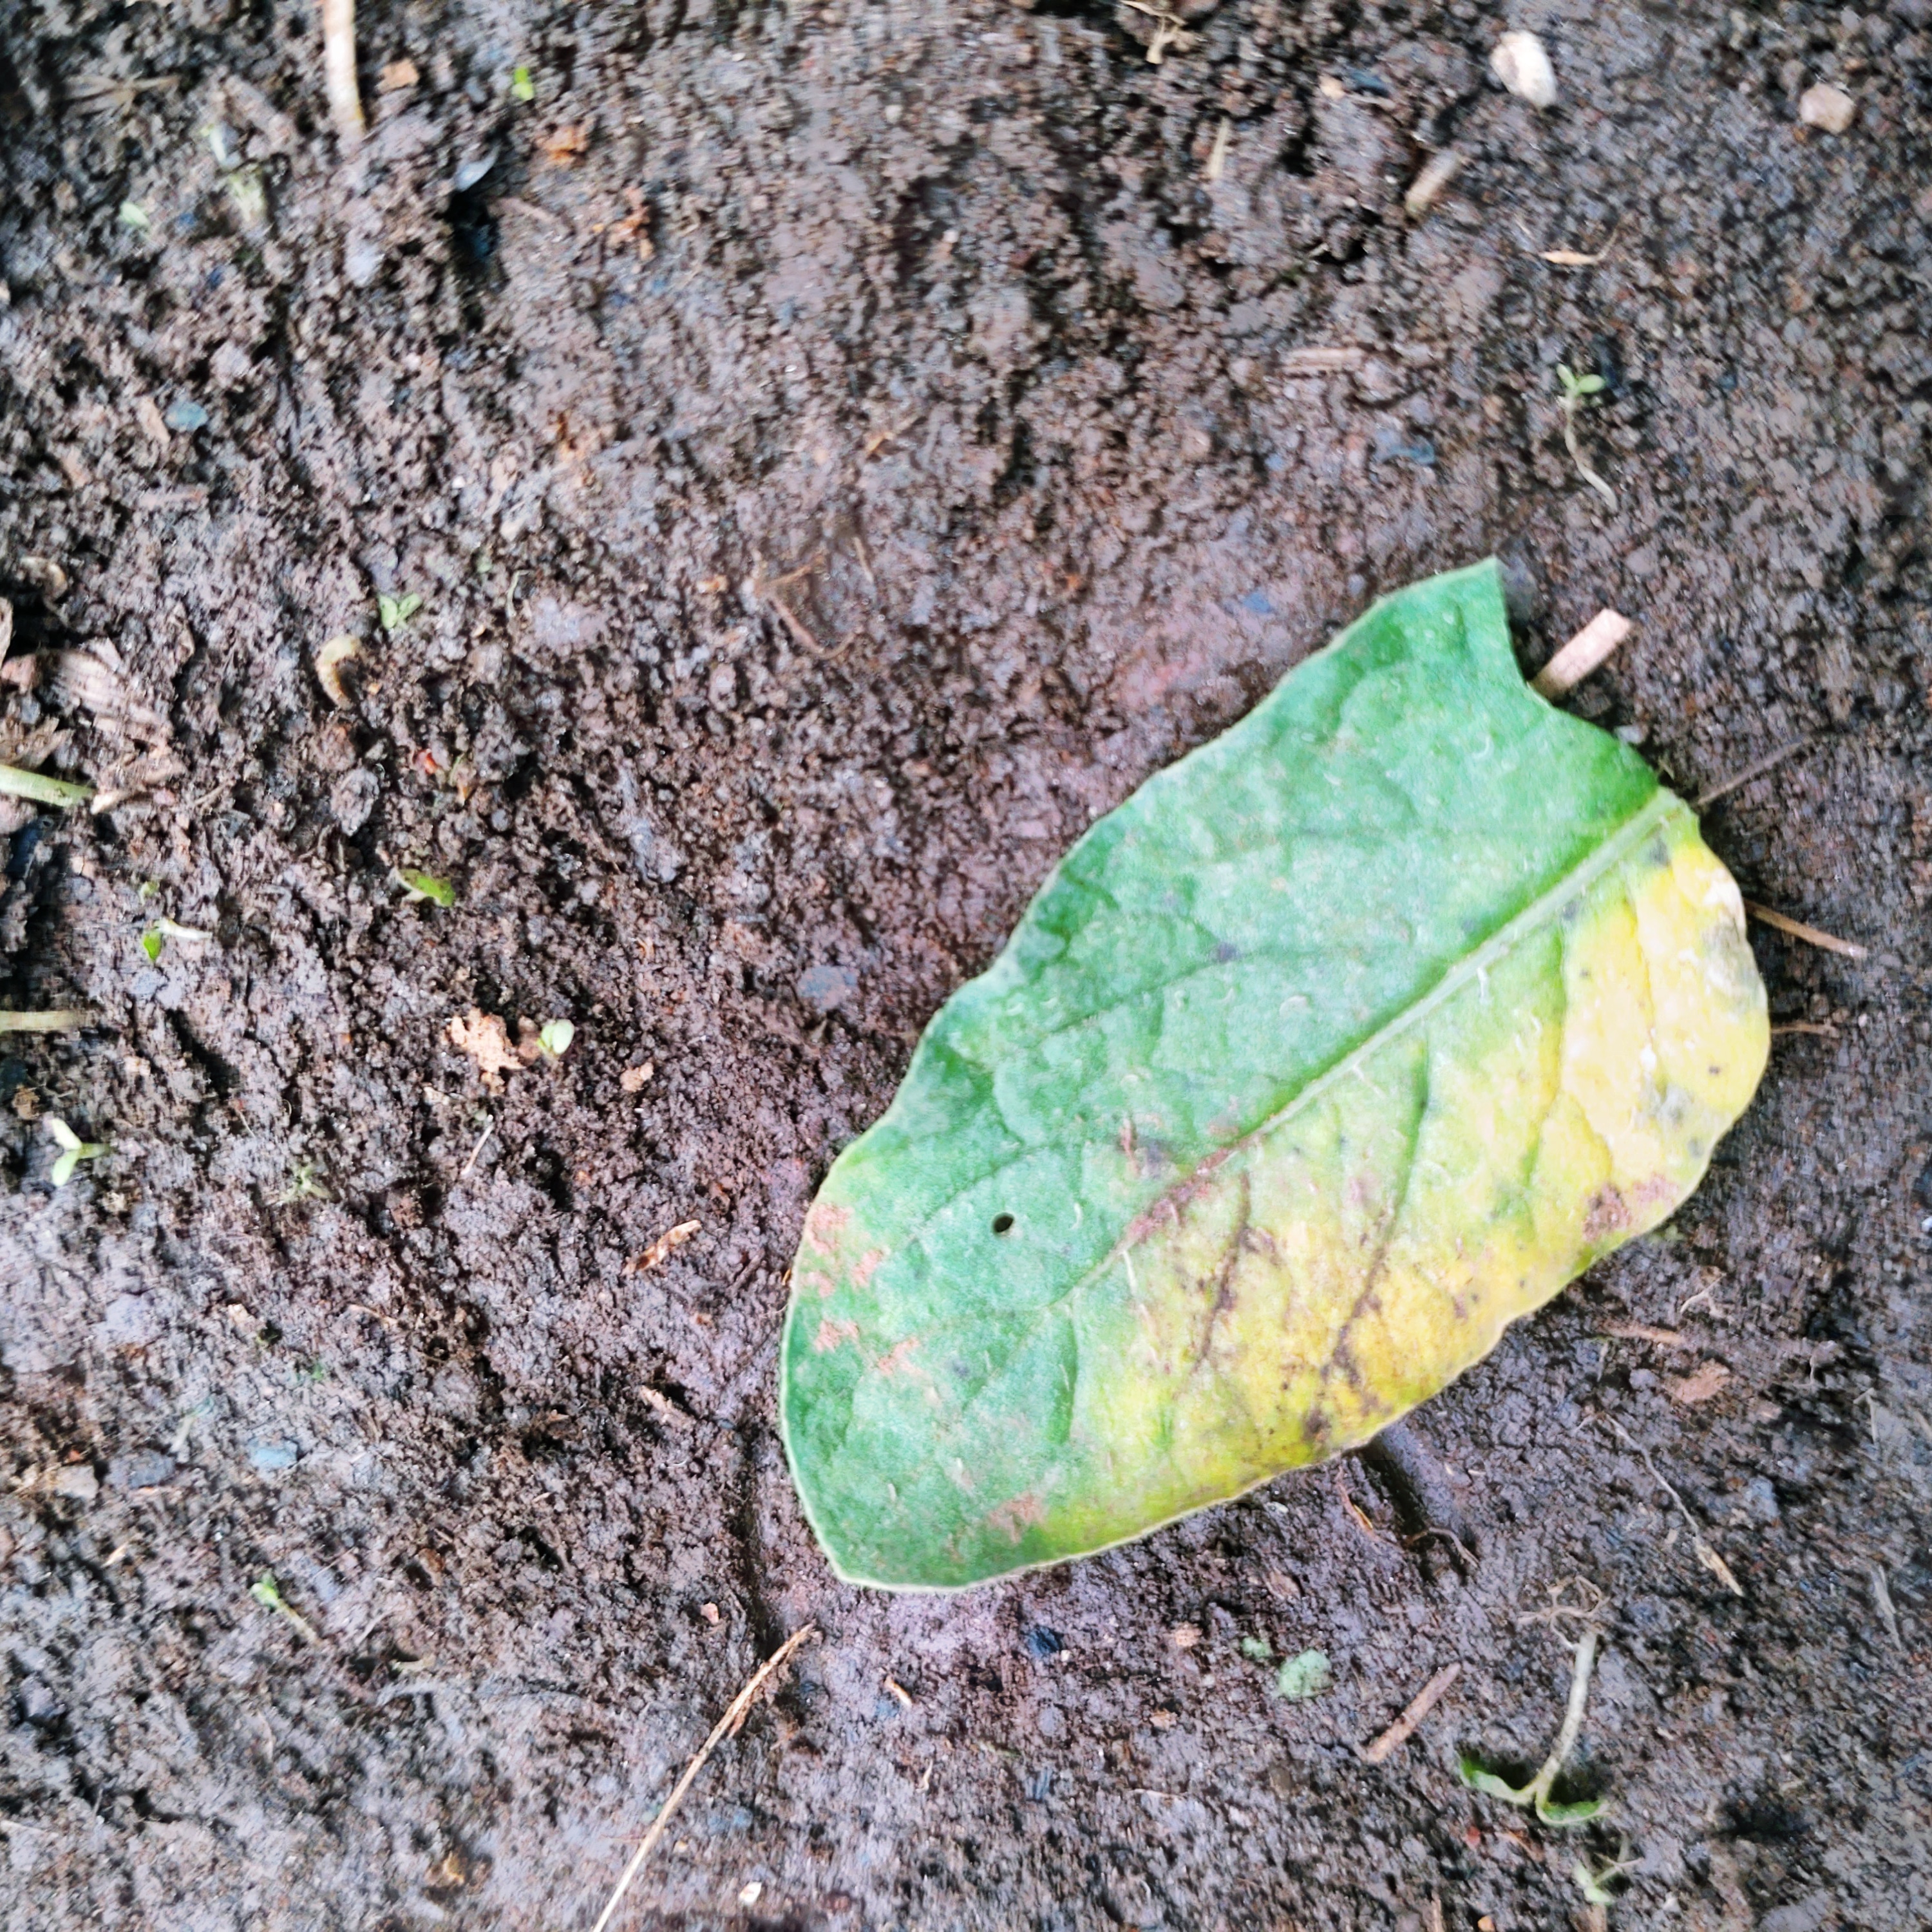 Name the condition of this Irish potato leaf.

late blight
